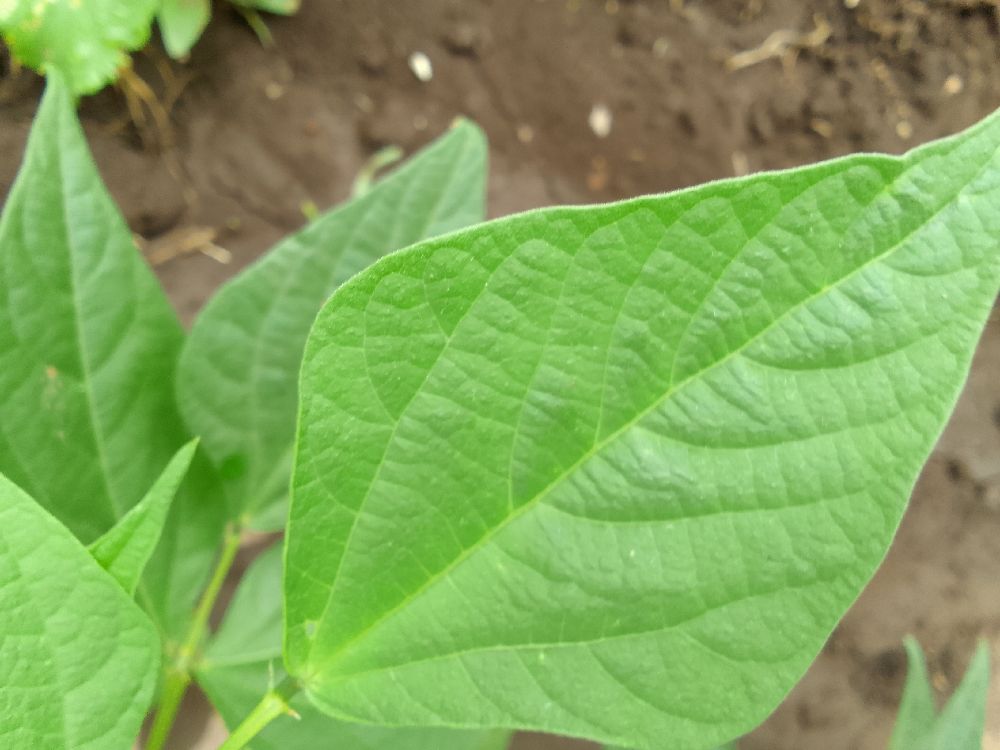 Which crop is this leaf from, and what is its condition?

common bean, healthy
